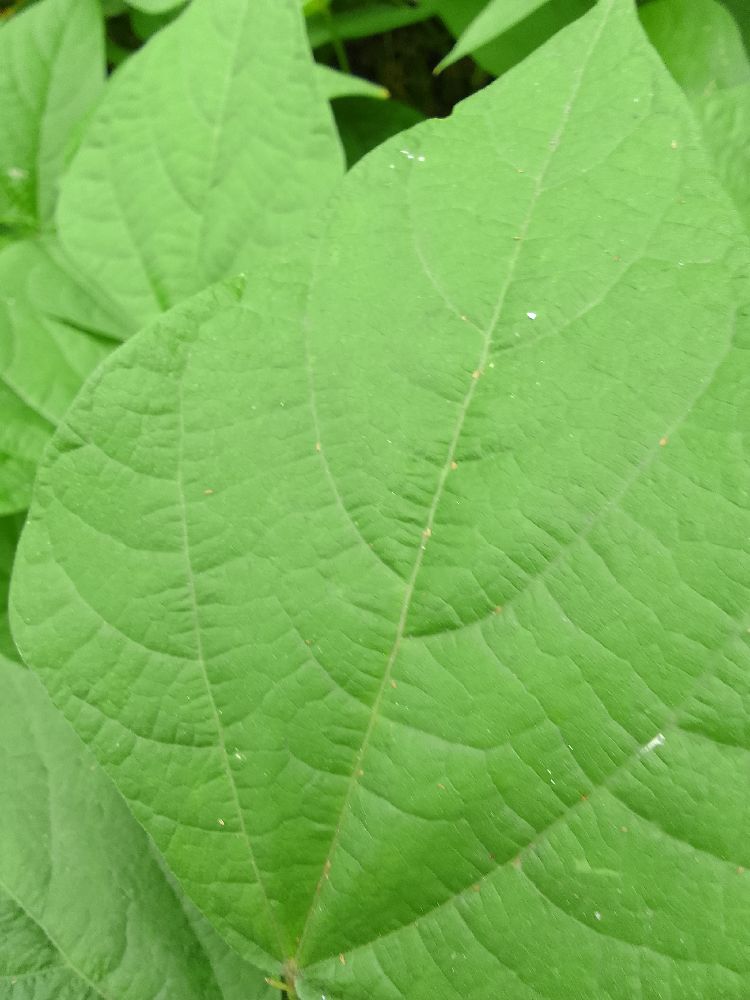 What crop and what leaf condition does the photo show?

common bean, healthy
